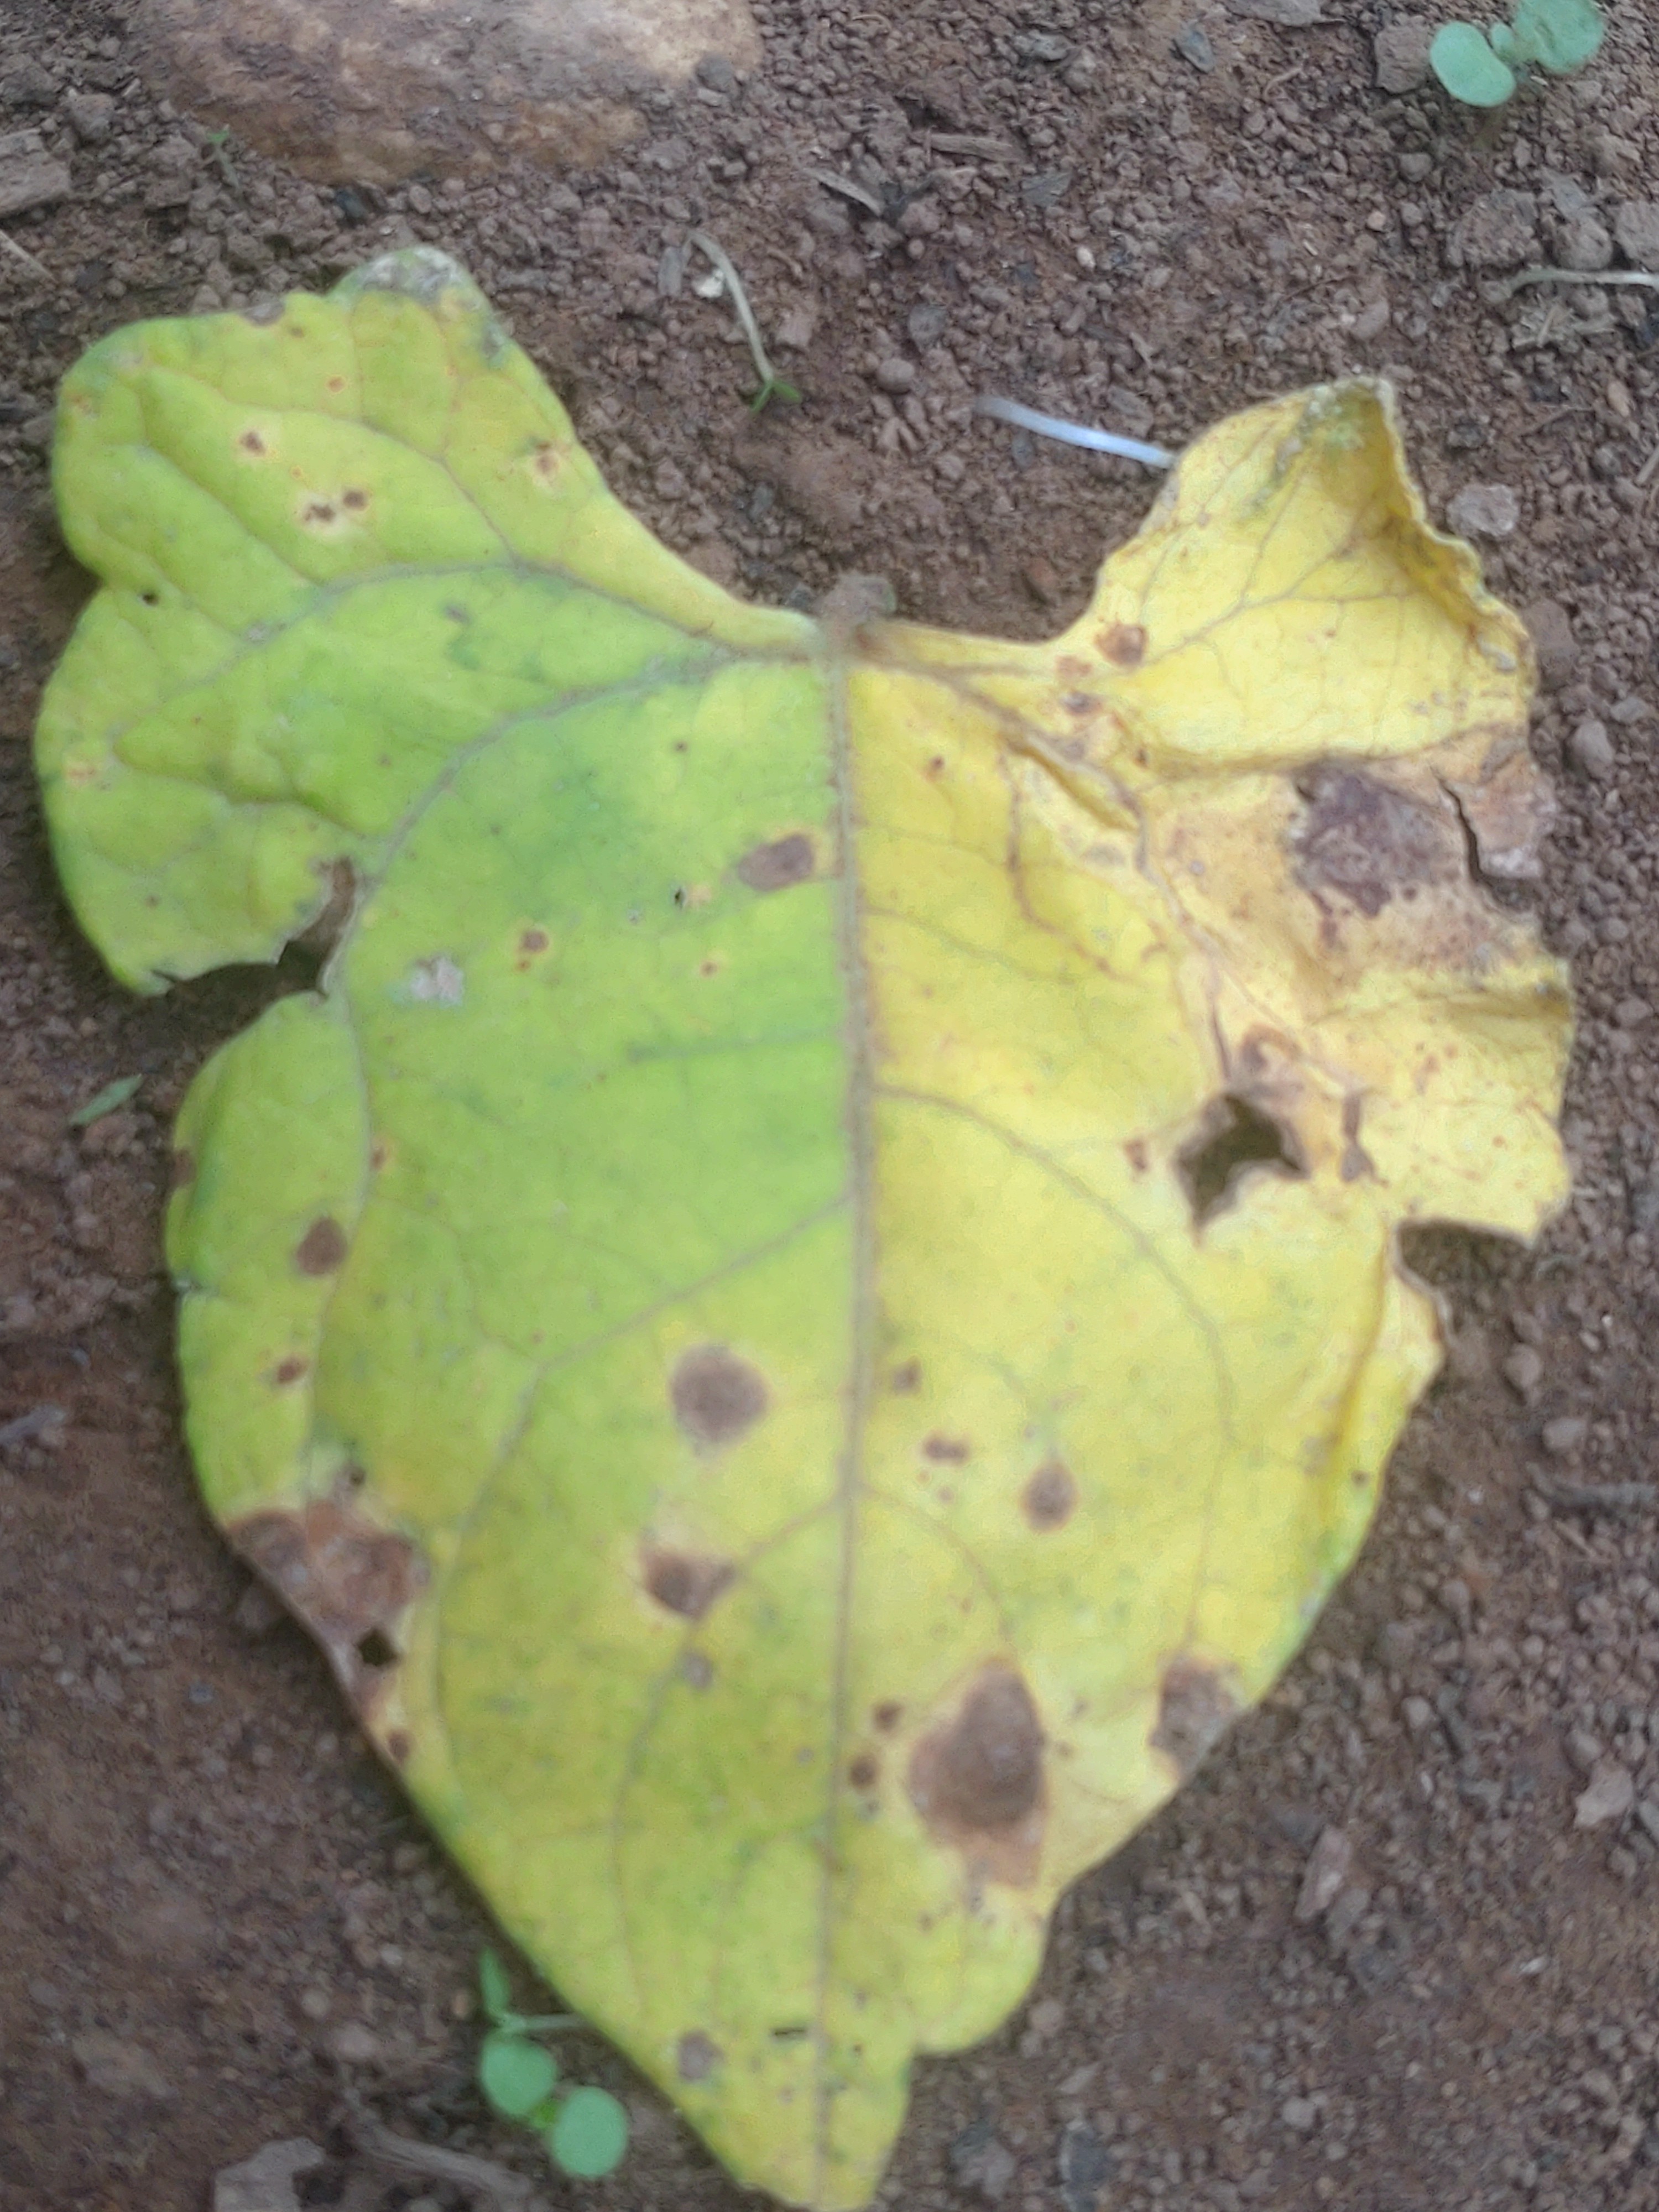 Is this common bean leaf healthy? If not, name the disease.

anthracnose
